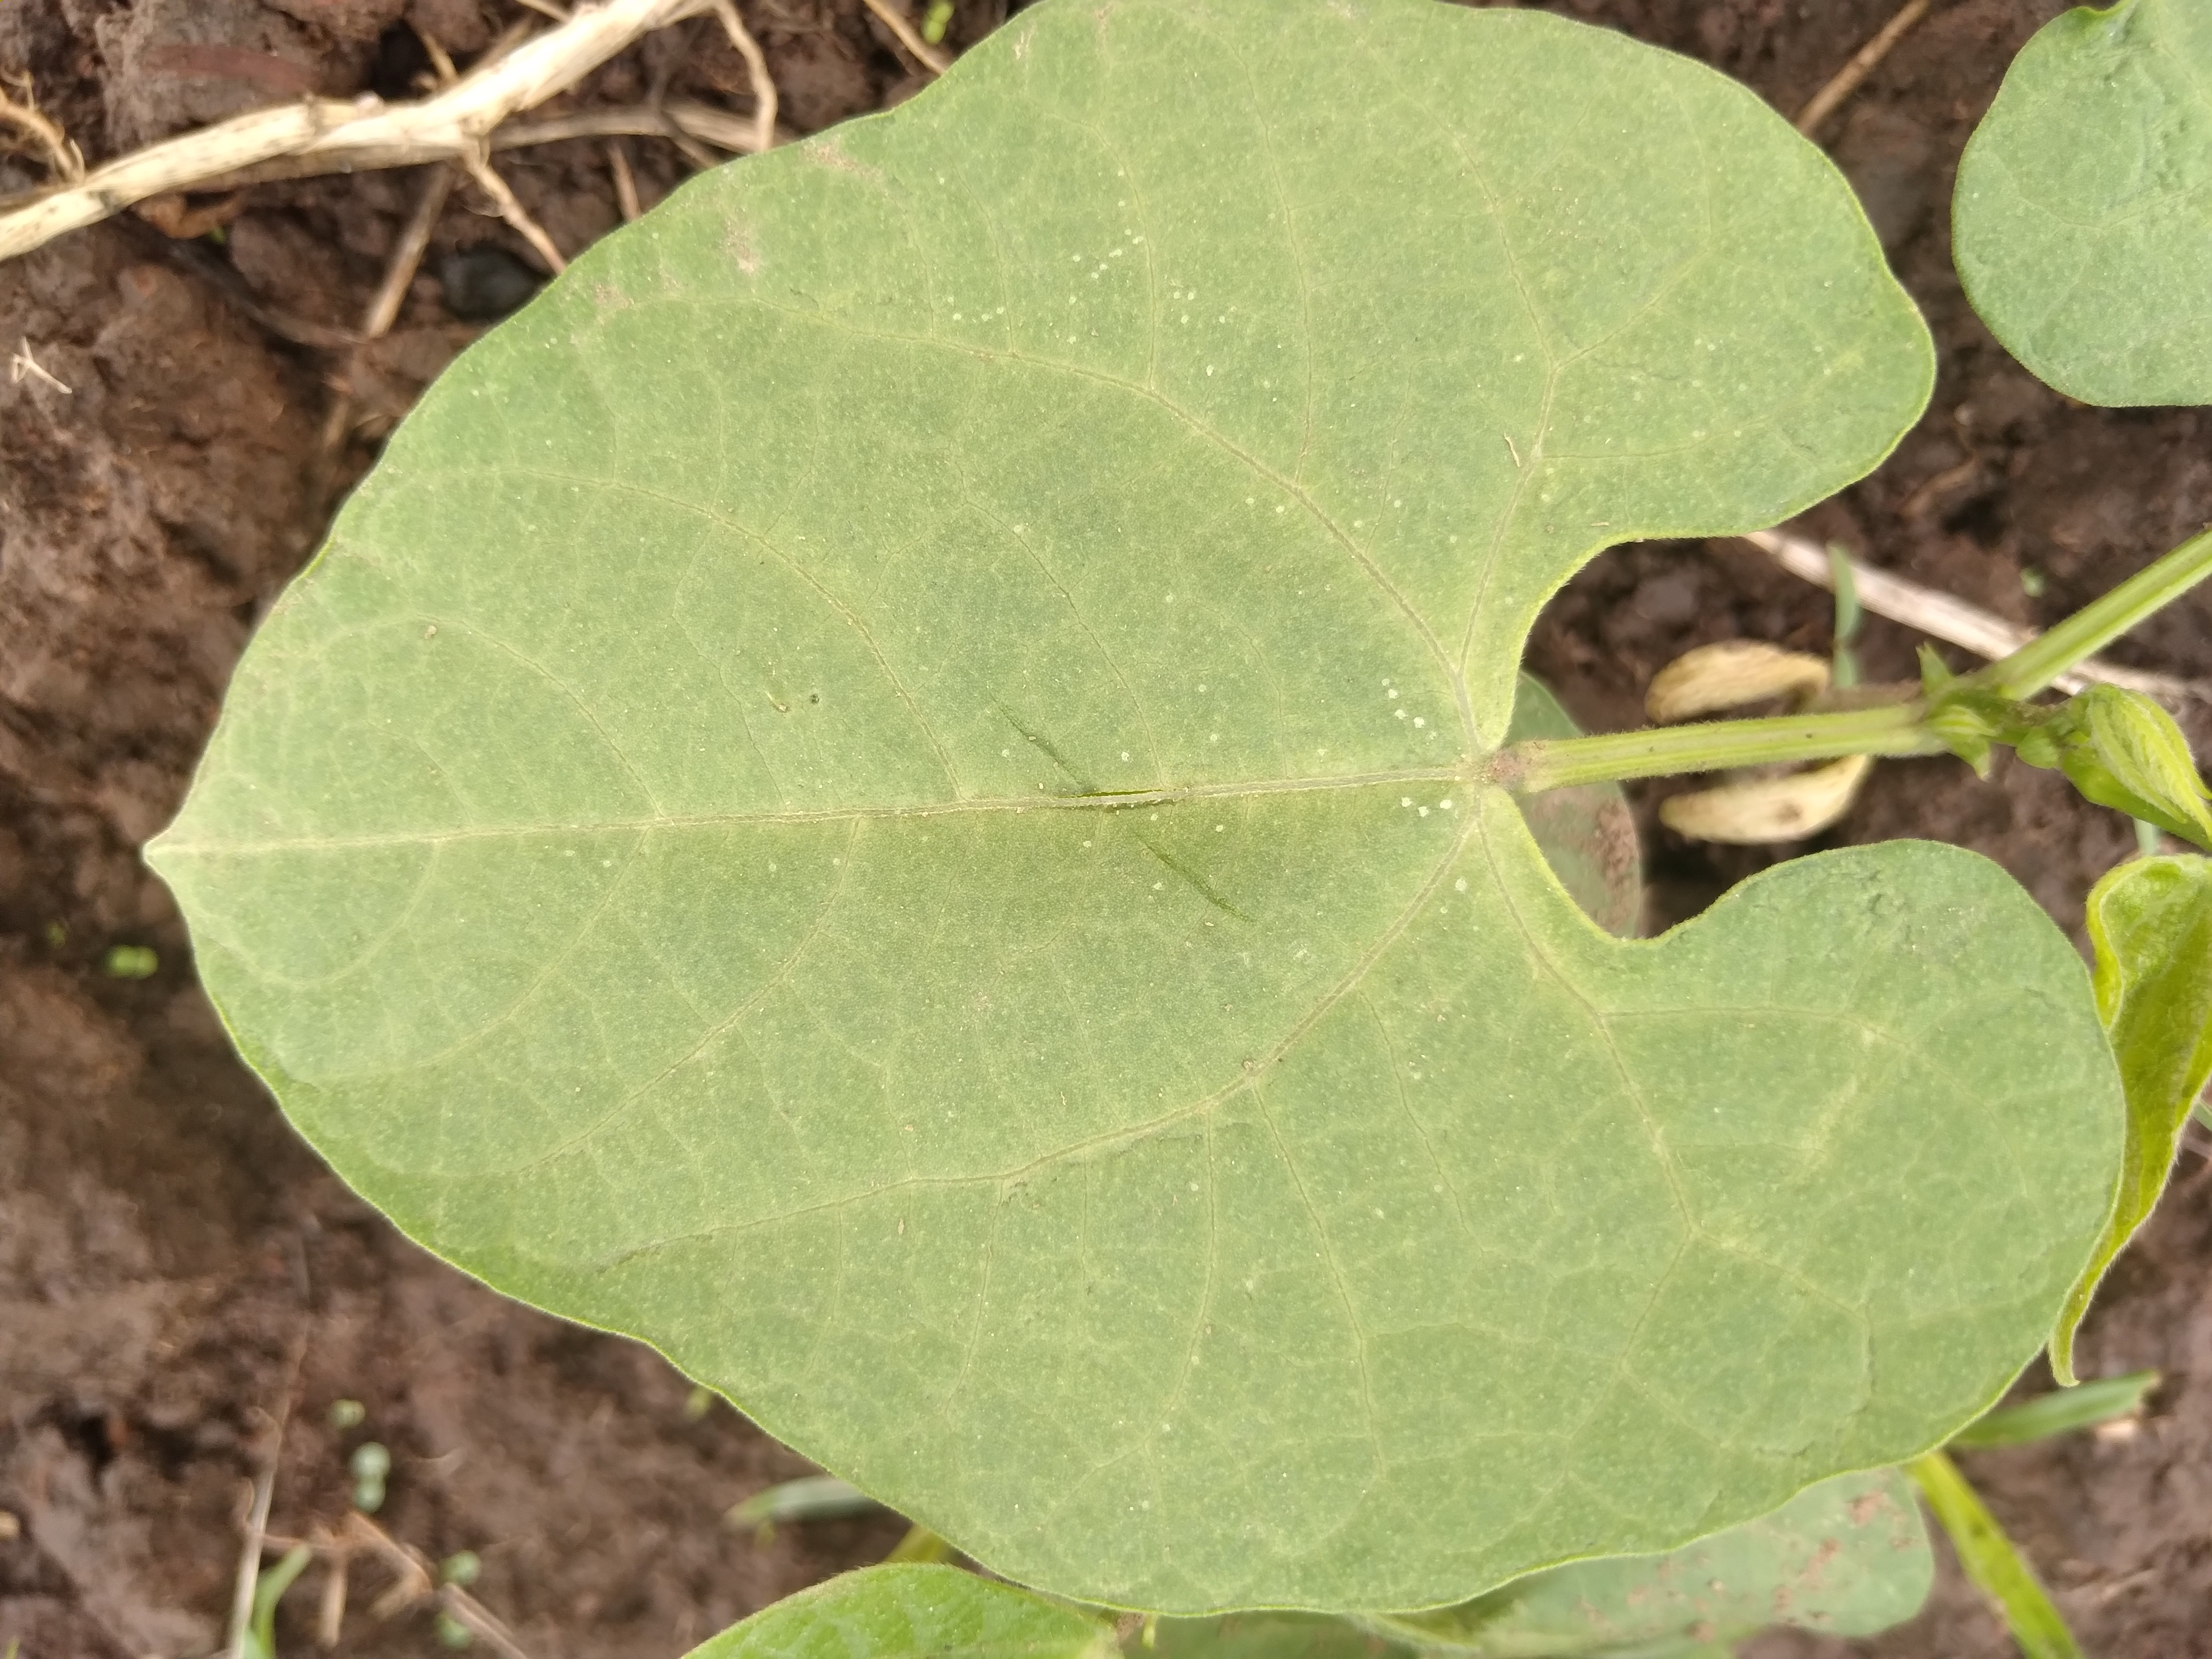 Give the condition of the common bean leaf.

healthy
